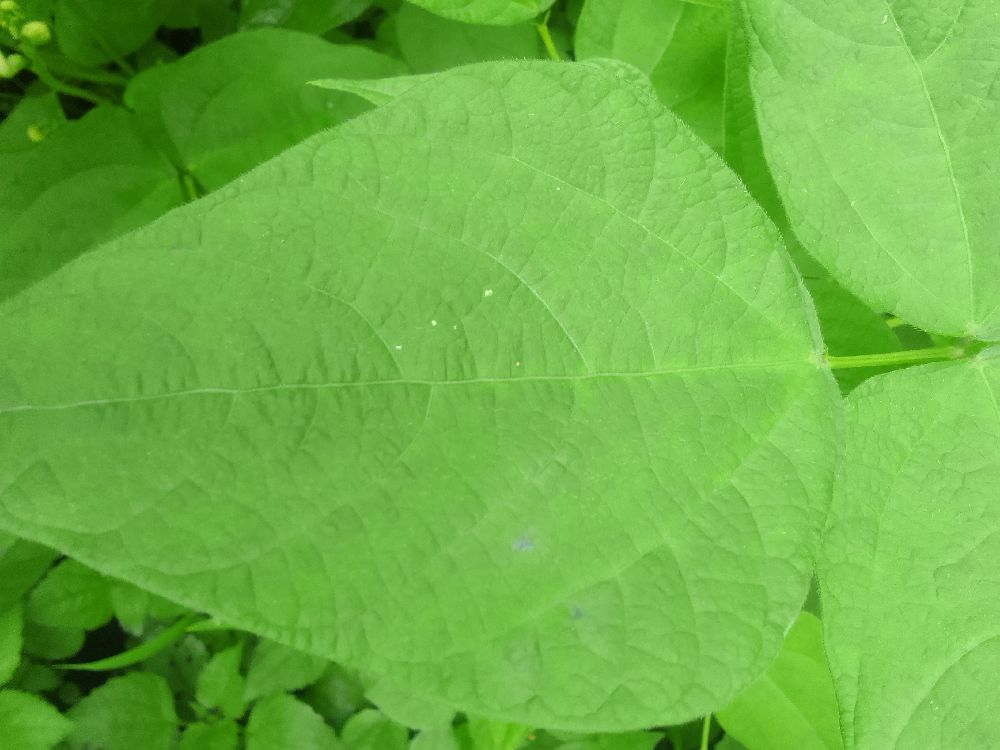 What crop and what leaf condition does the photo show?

common bean, healthy
